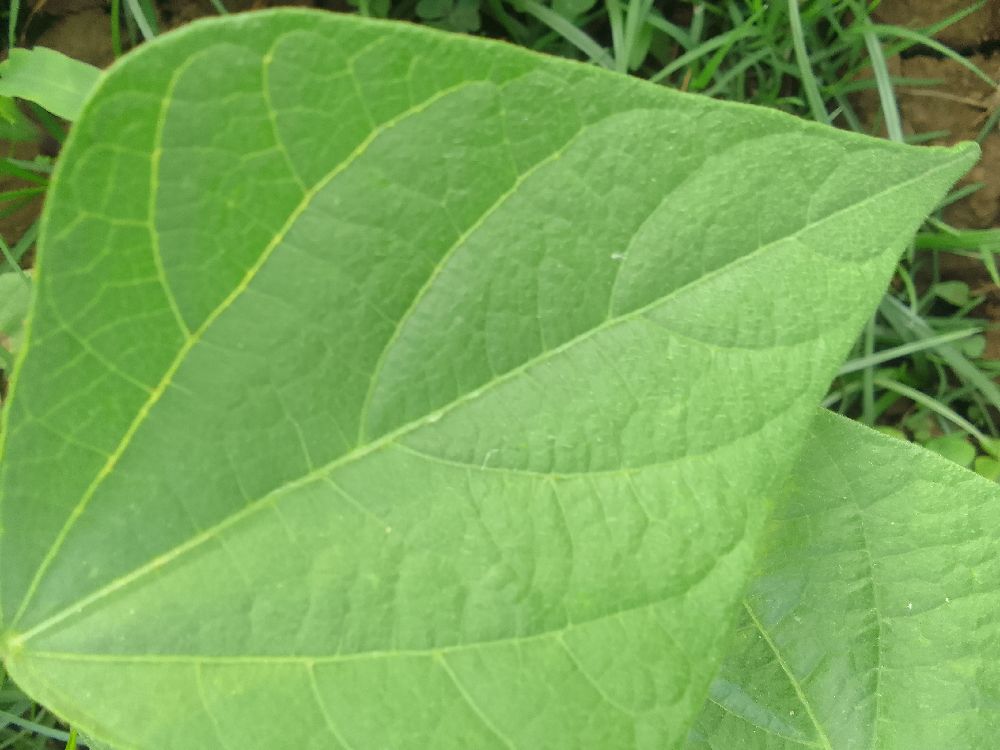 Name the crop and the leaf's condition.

common bean, healthy
